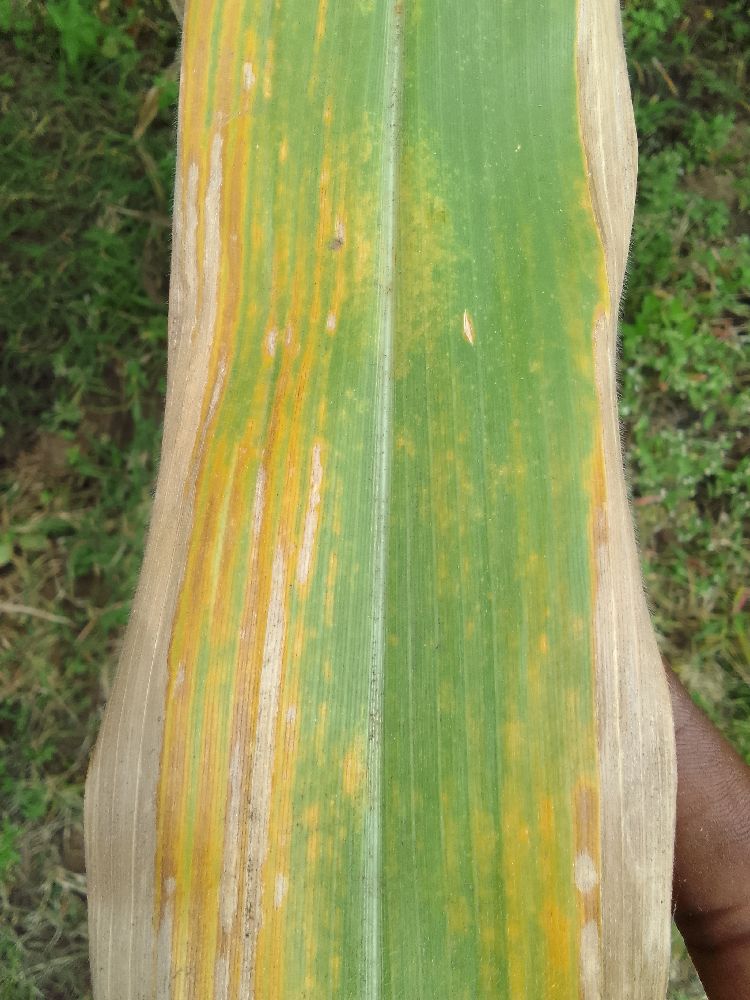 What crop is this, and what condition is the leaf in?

maize, maize lethal necrosis
